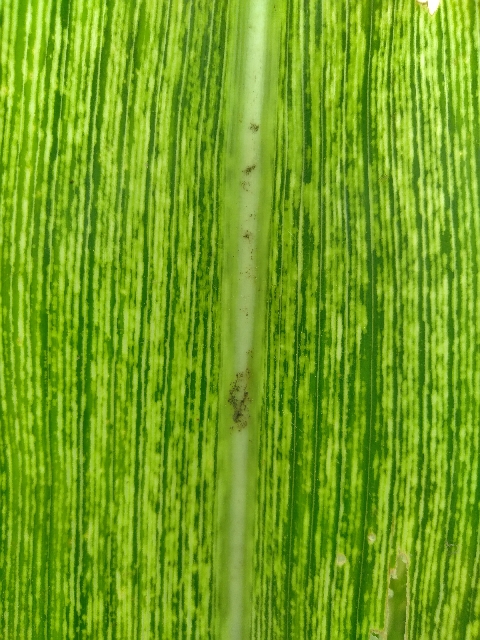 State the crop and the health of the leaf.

maize, maize streak virus
